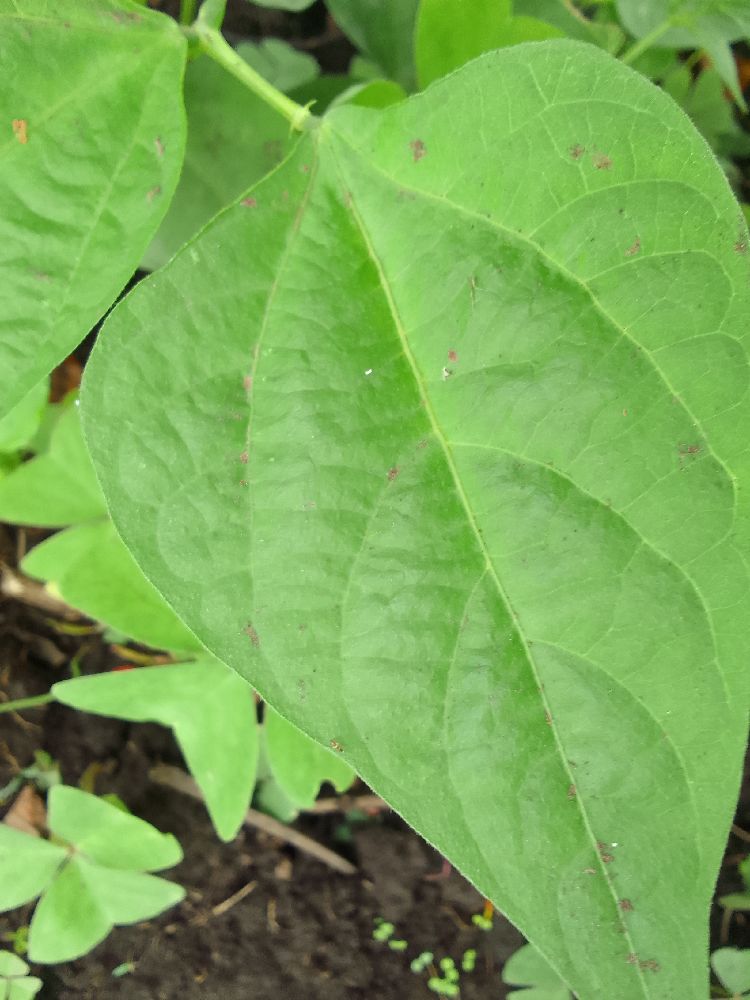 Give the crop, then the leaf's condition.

common bean, healthy
